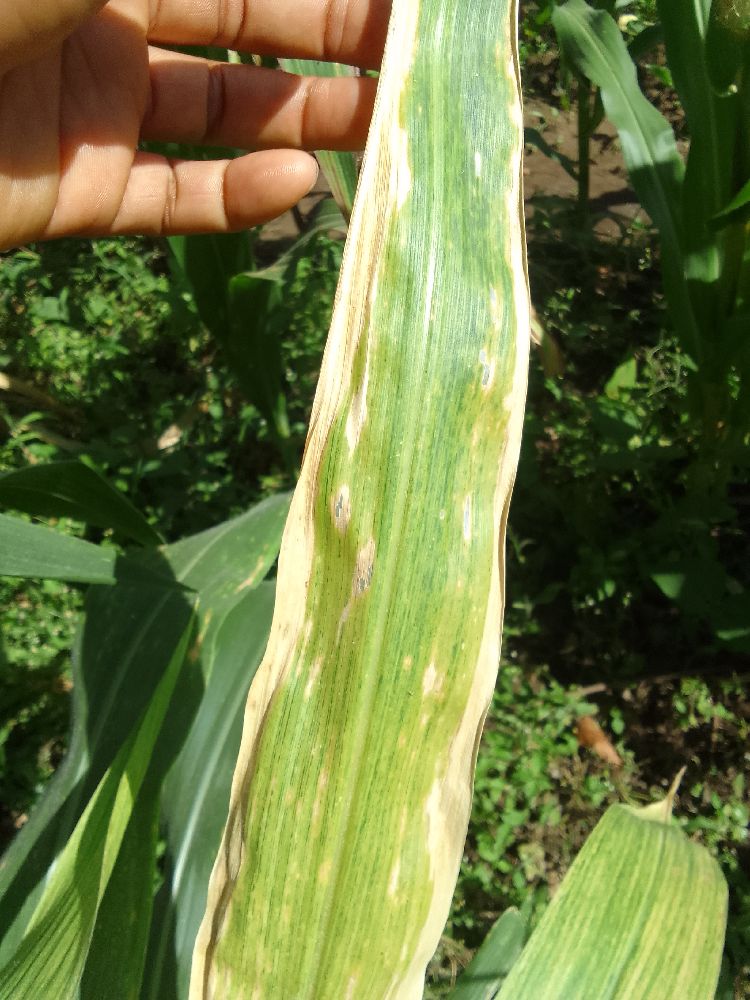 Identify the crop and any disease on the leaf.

maize, maize lethal necrosis
